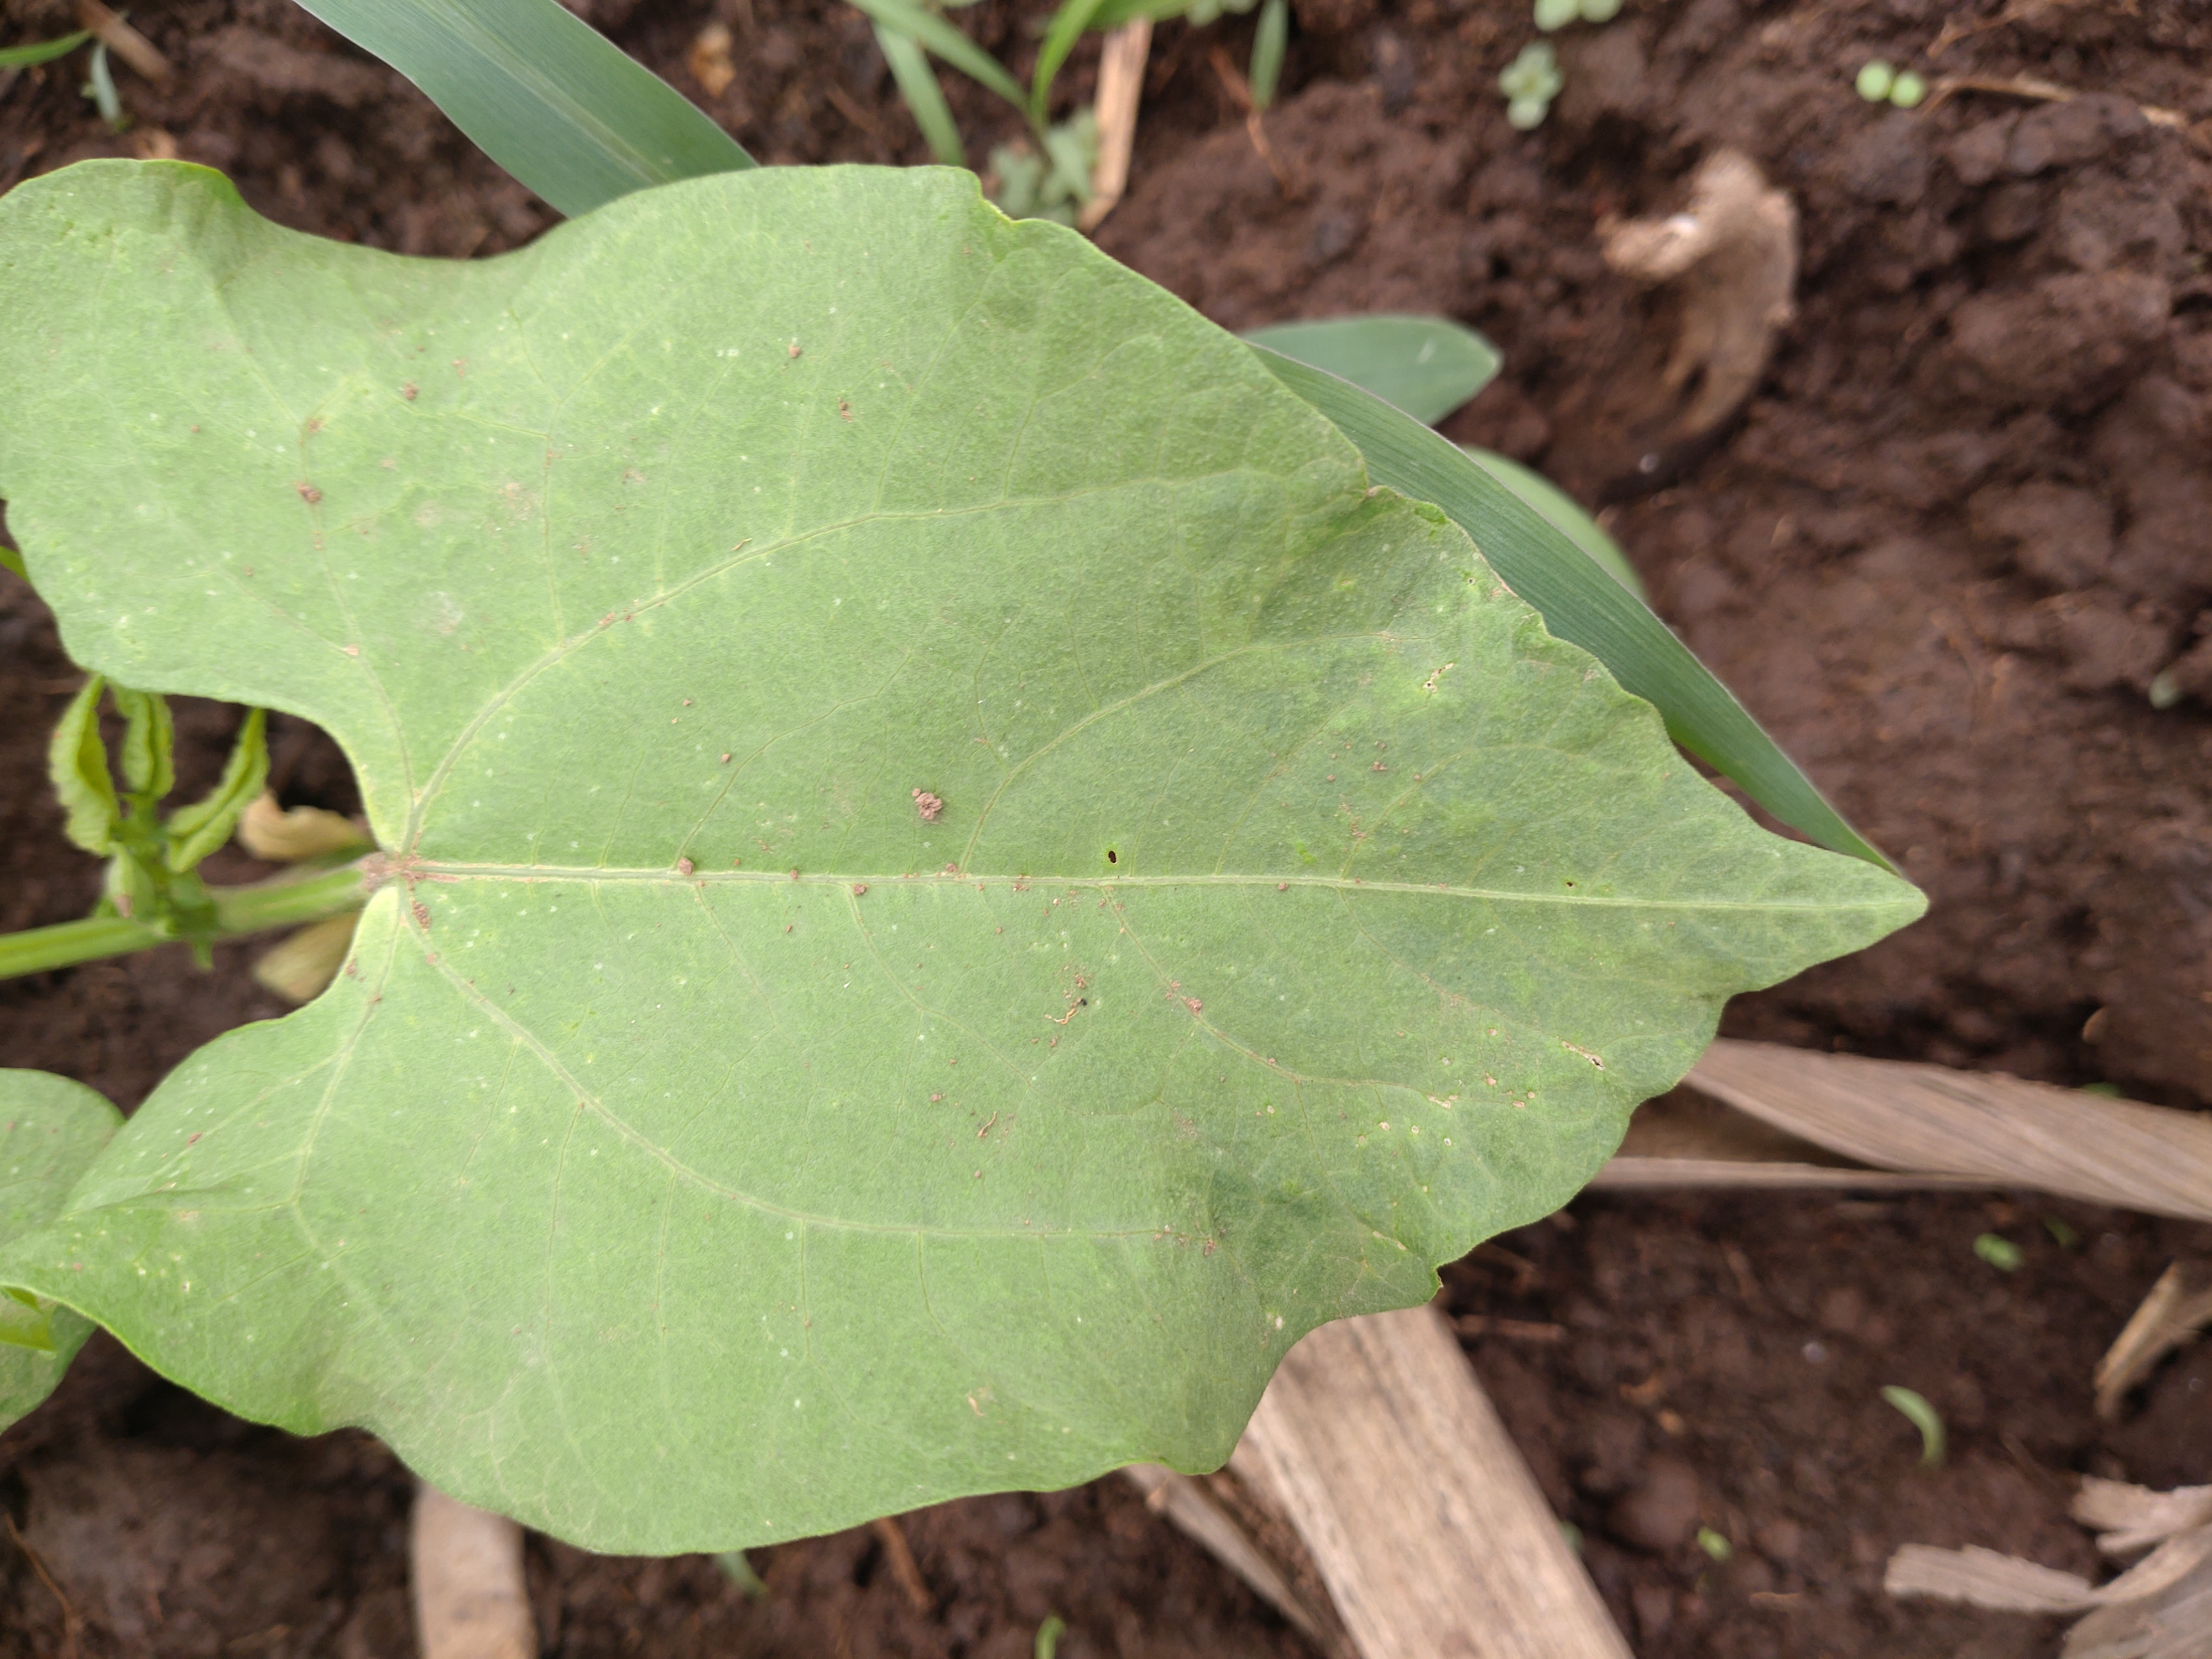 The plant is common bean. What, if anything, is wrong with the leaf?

healthy
